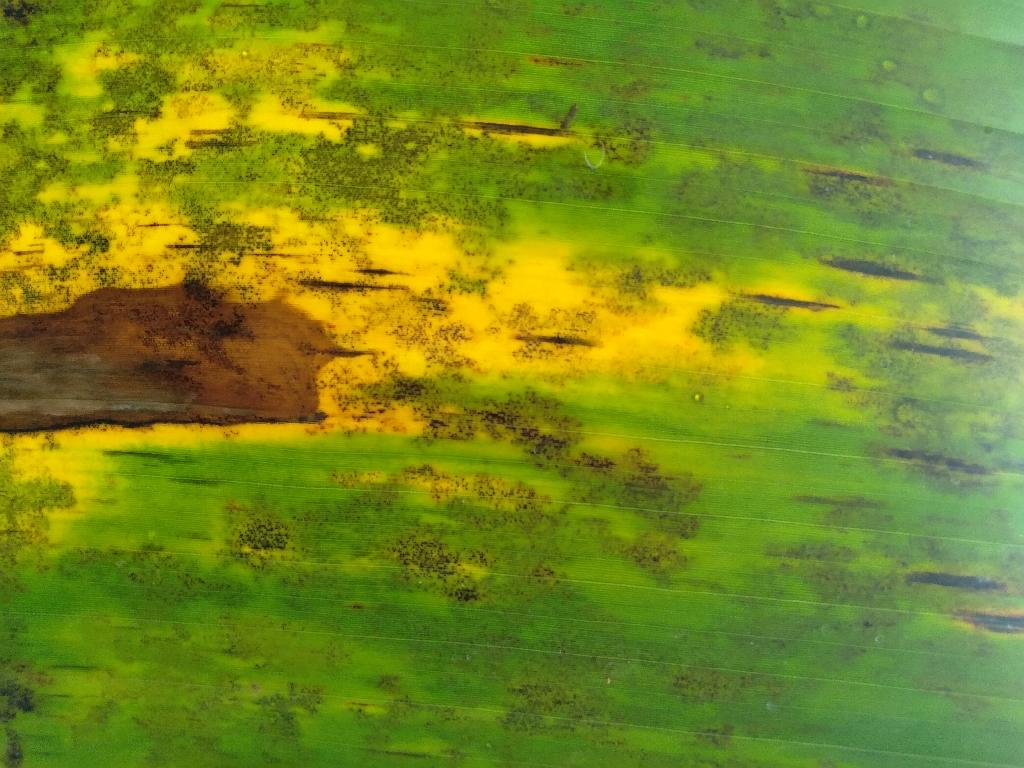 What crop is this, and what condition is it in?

banana, black sigatoka
